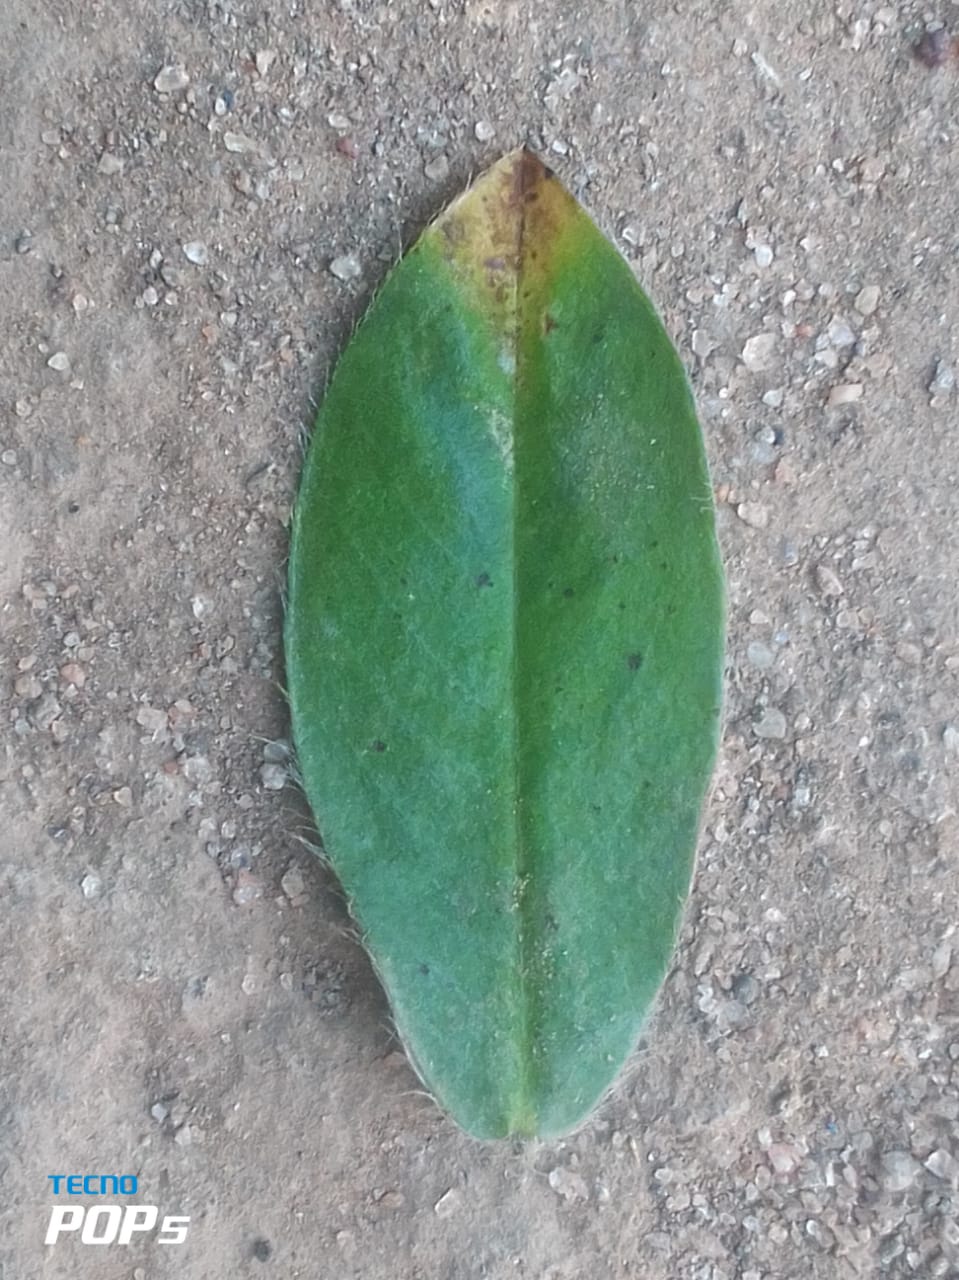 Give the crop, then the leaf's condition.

peanut, phoma arachidicola
